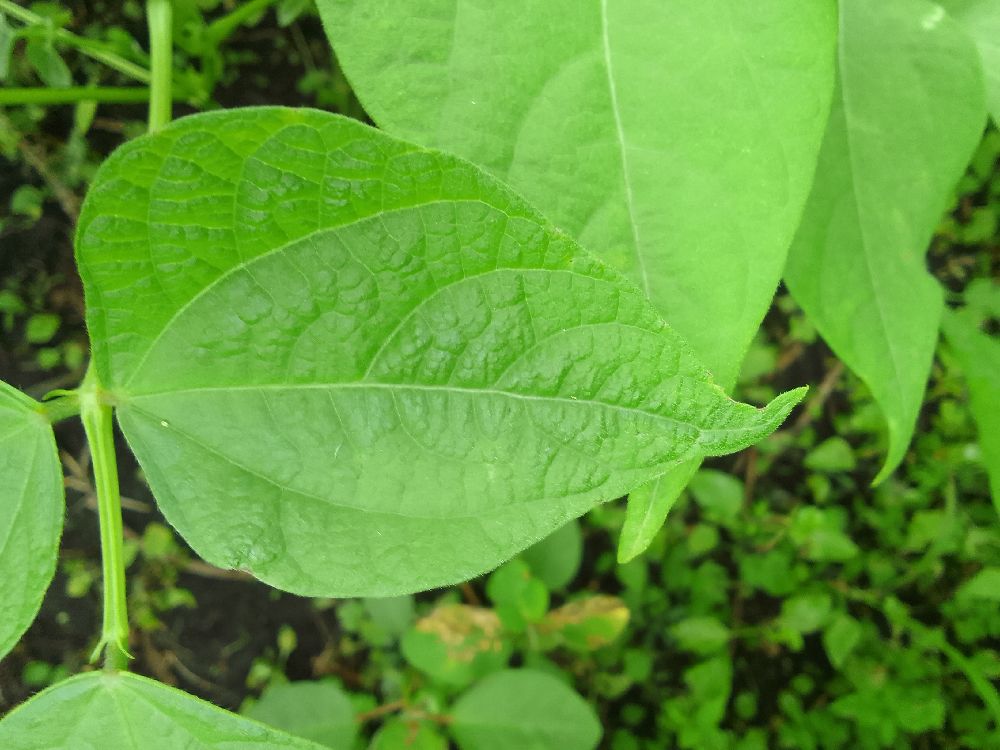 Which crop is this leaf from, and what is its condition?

common bean, healthy
